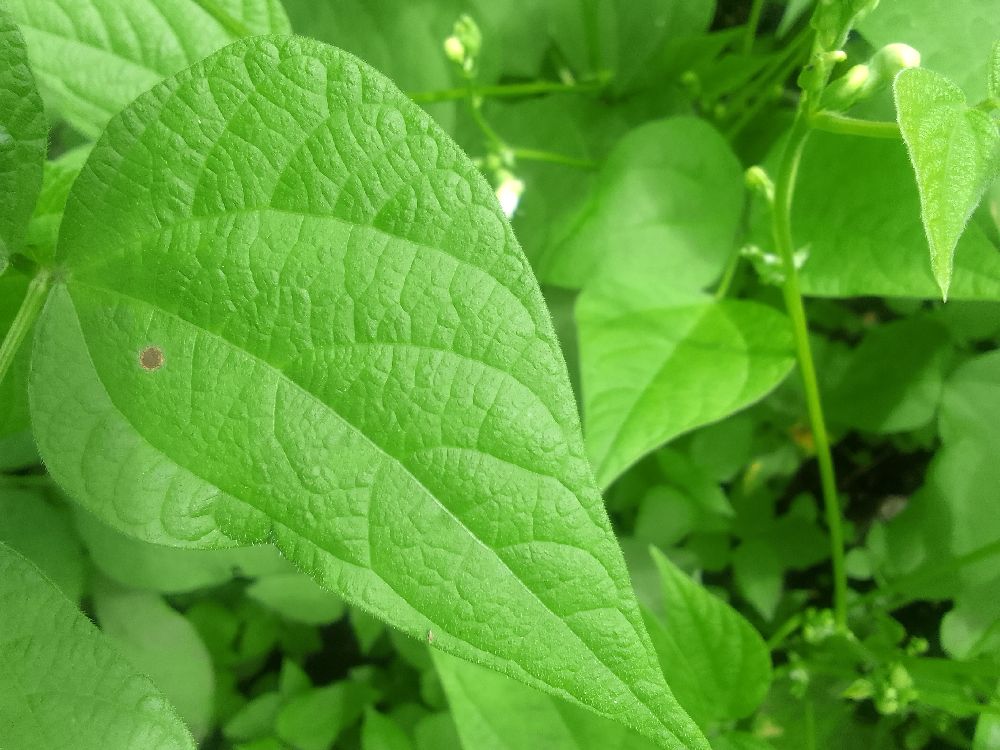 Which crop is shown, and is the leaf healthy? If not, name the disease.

common bean, healthy
